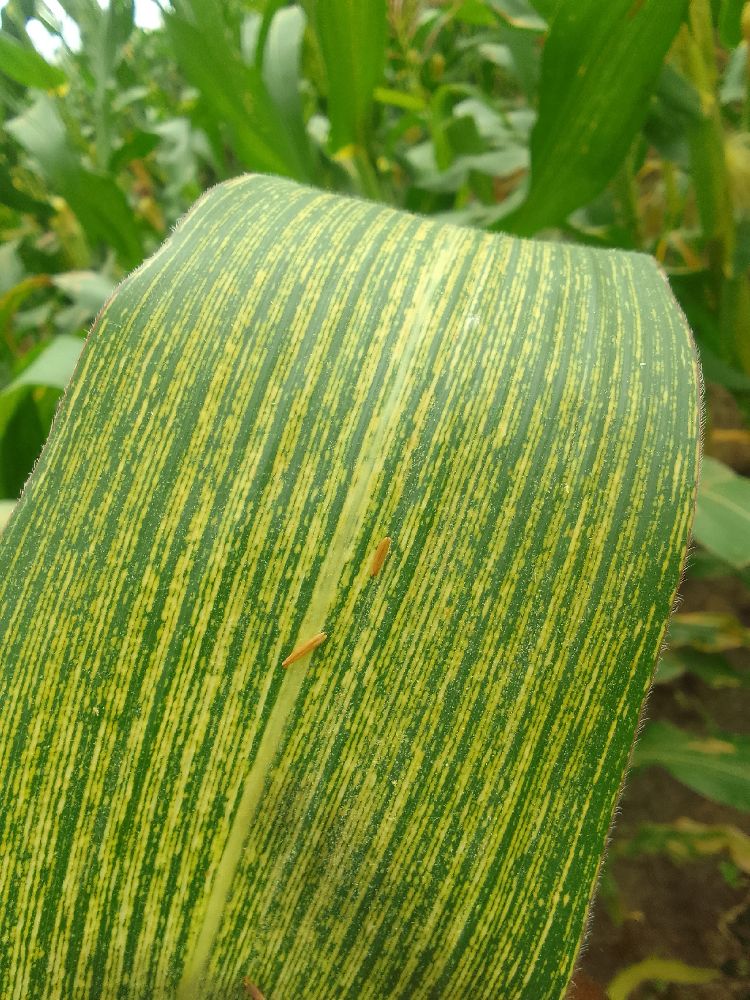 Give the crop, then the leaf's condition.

maize, maize streak virus
